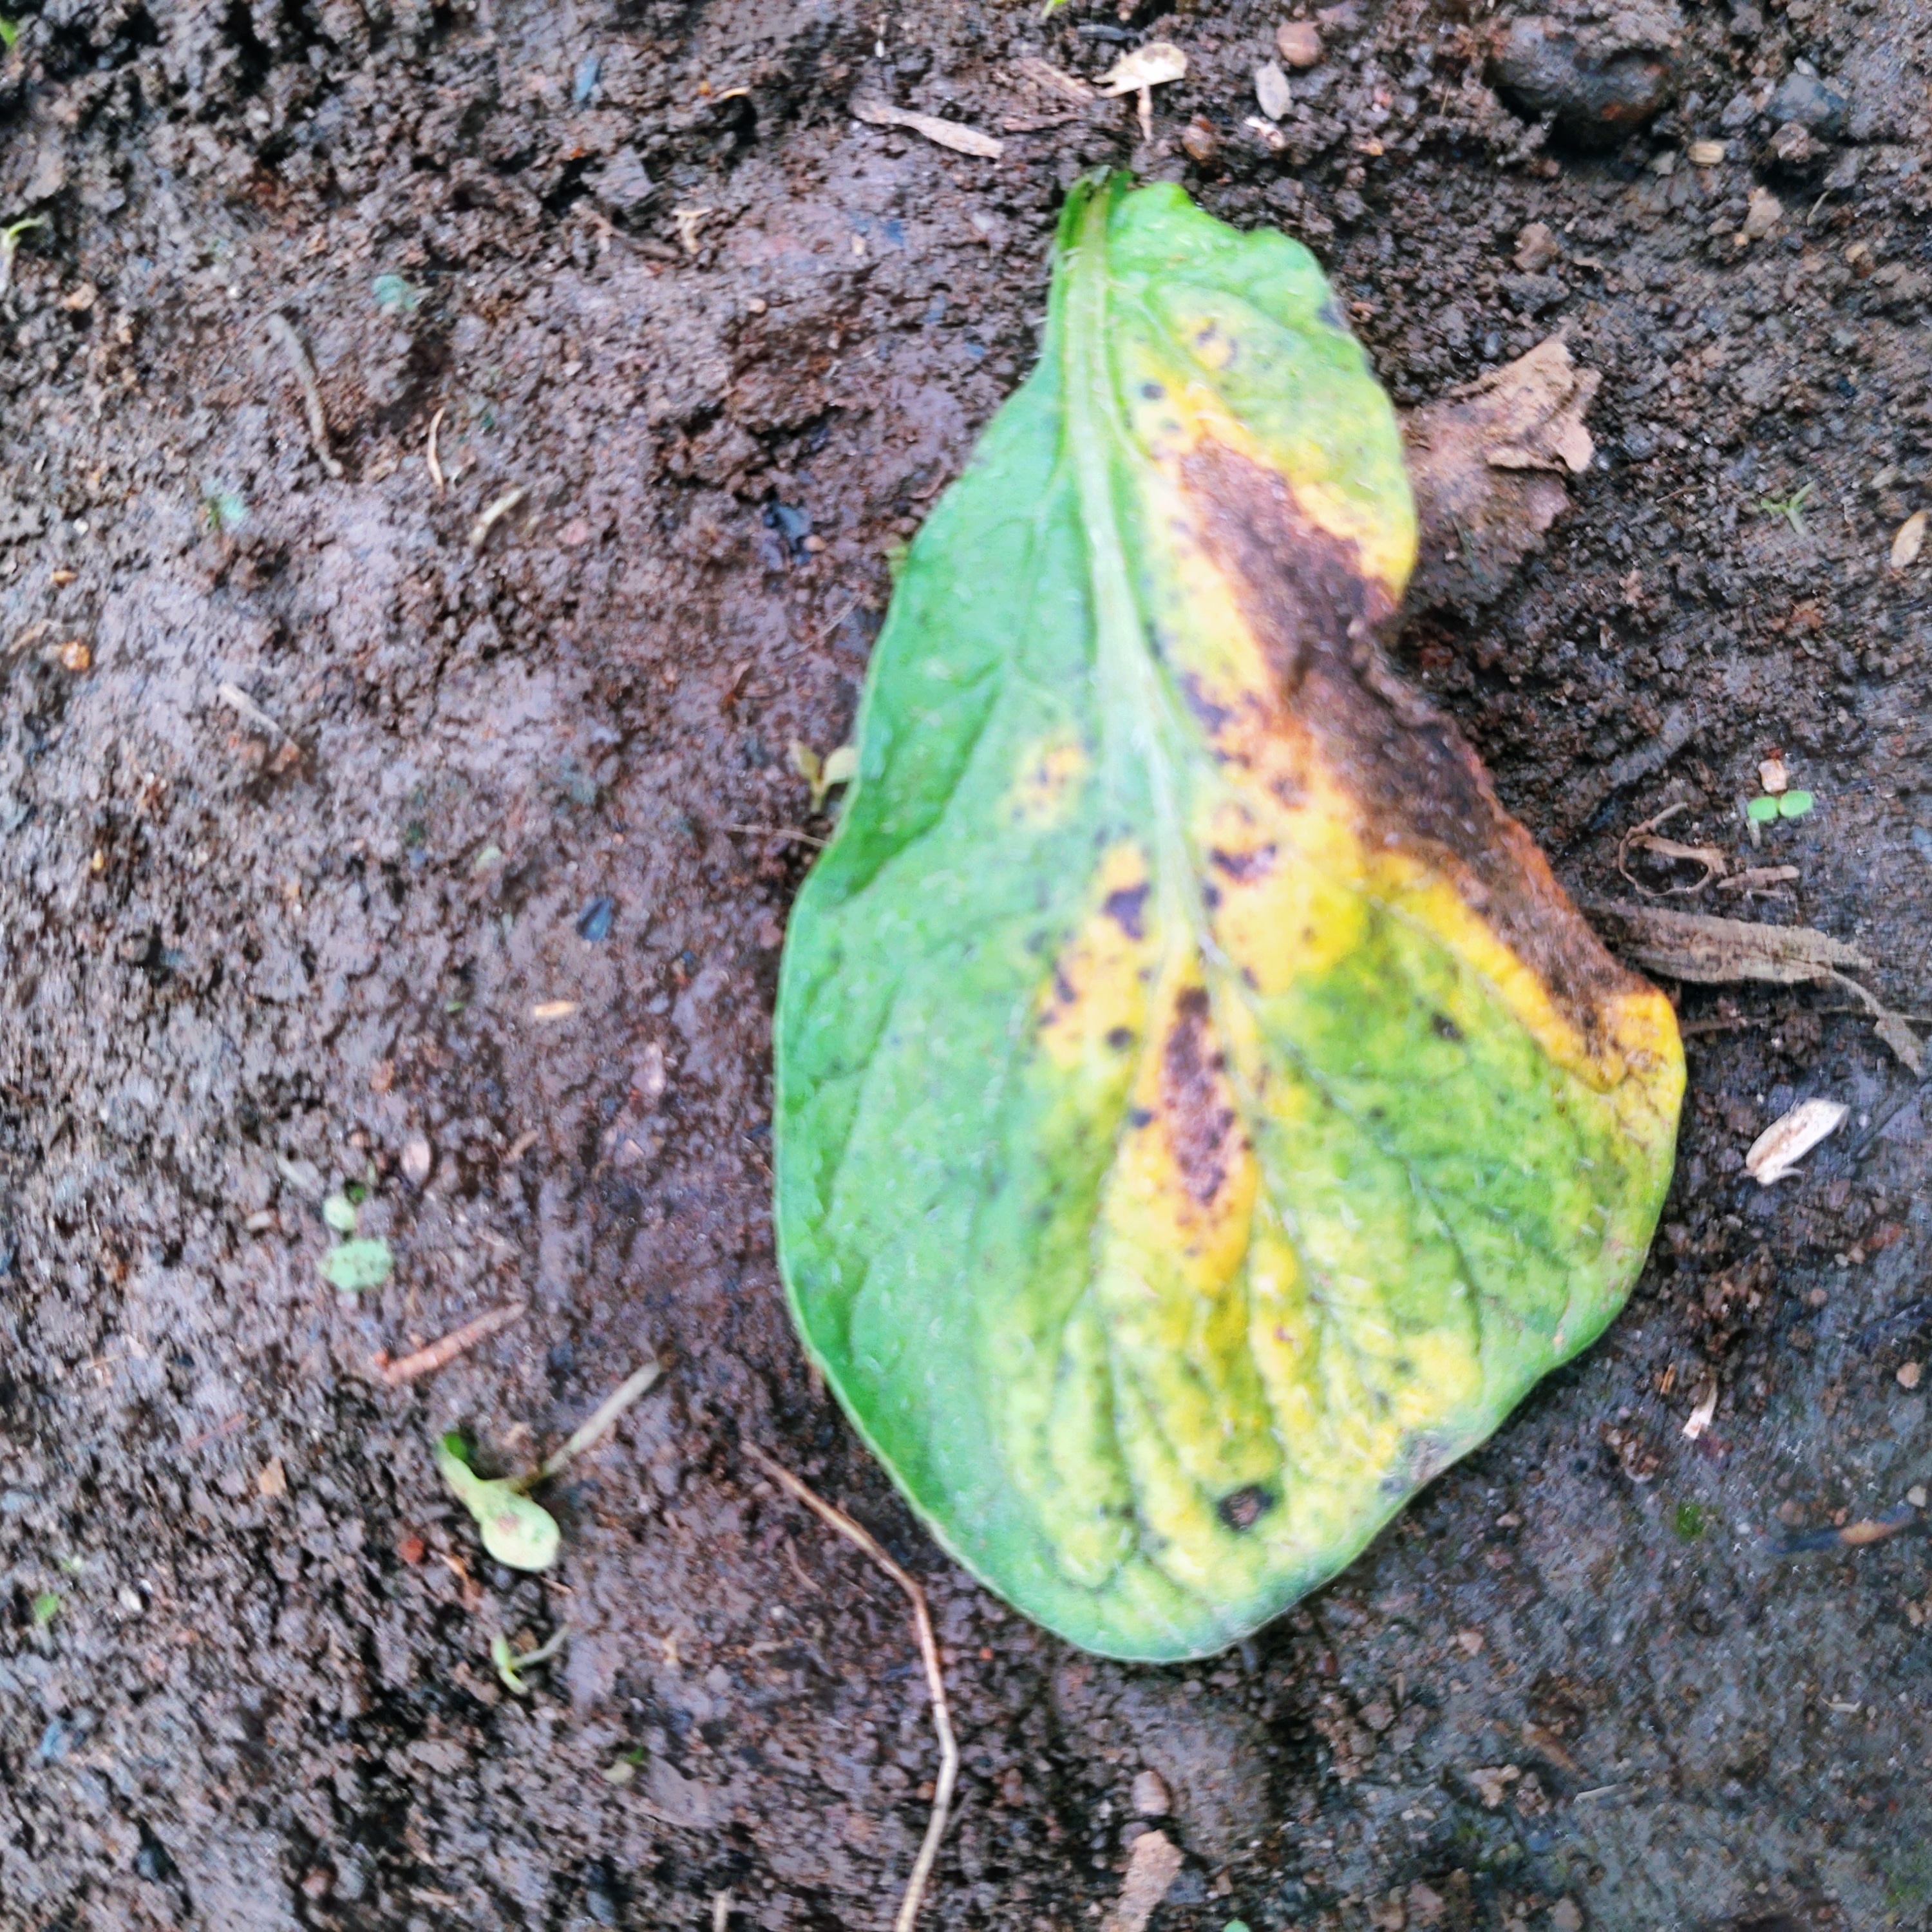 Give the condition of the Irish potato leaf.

late blight
